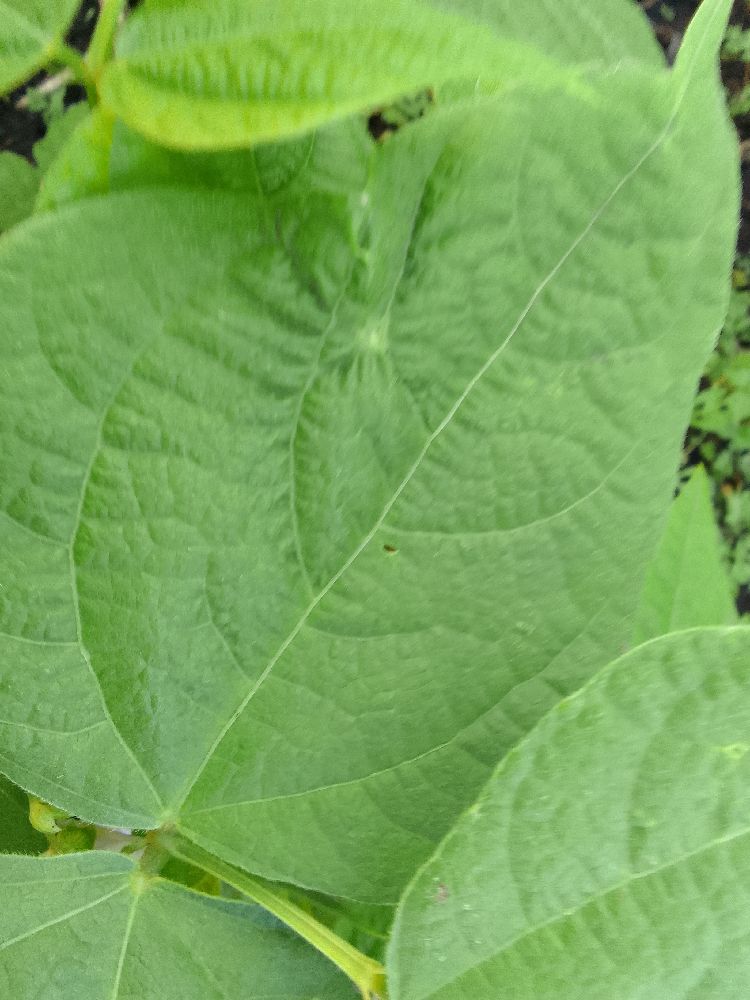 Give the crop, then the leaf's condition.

common bean, healthy
